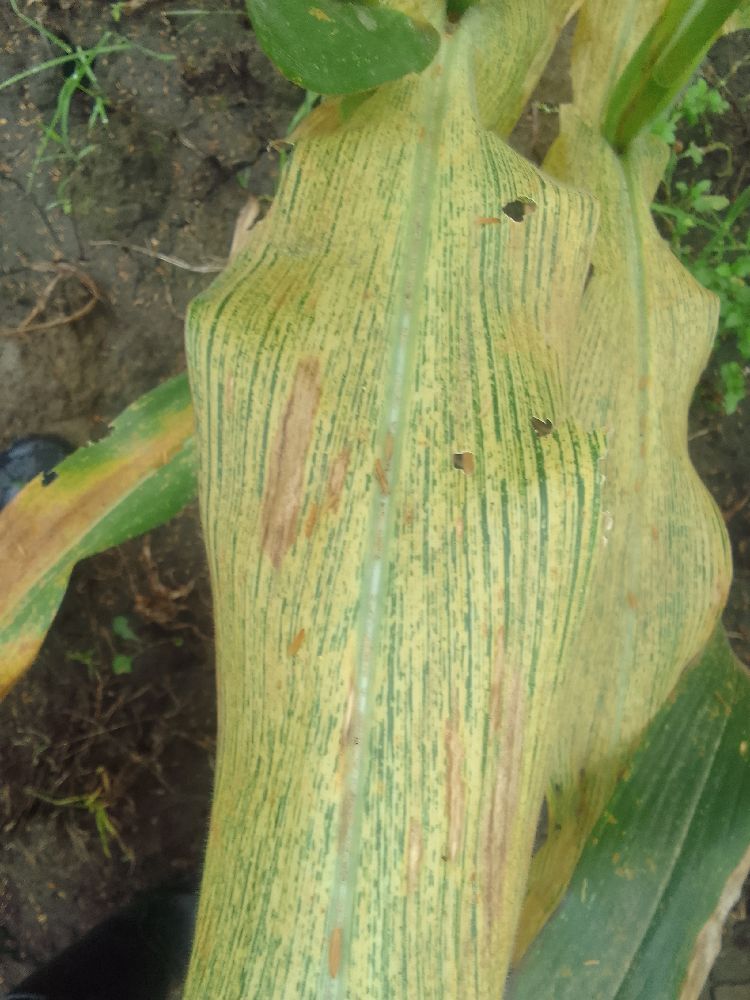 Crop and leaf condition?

maize, maize streak virus
